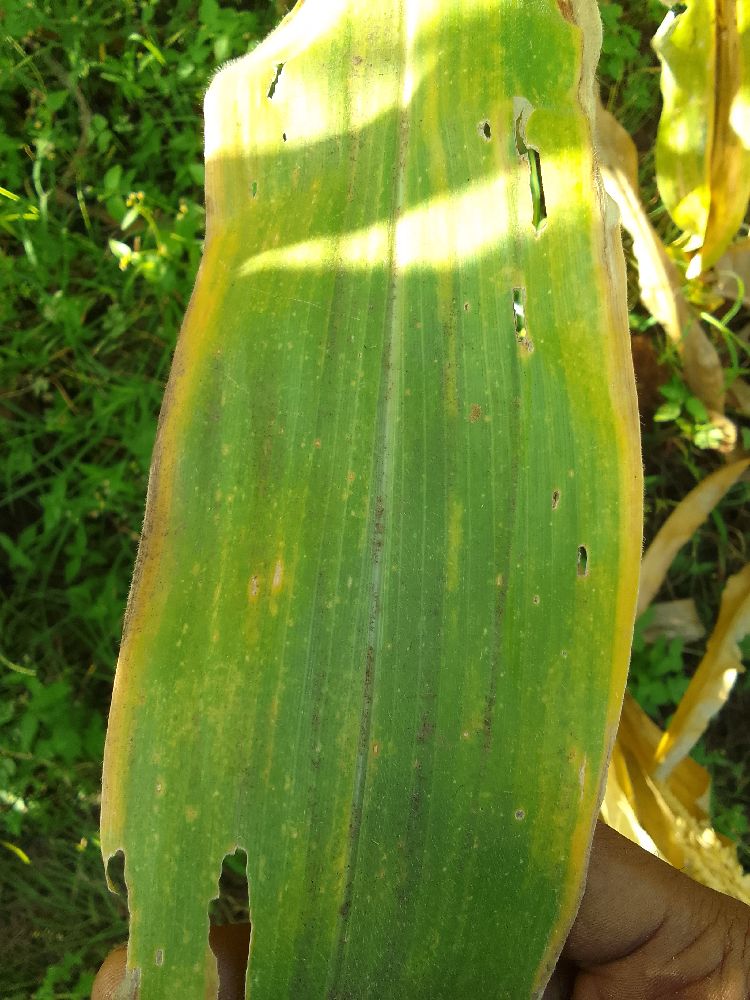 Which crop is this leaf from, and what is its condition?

maize, maize lethal necrosis
